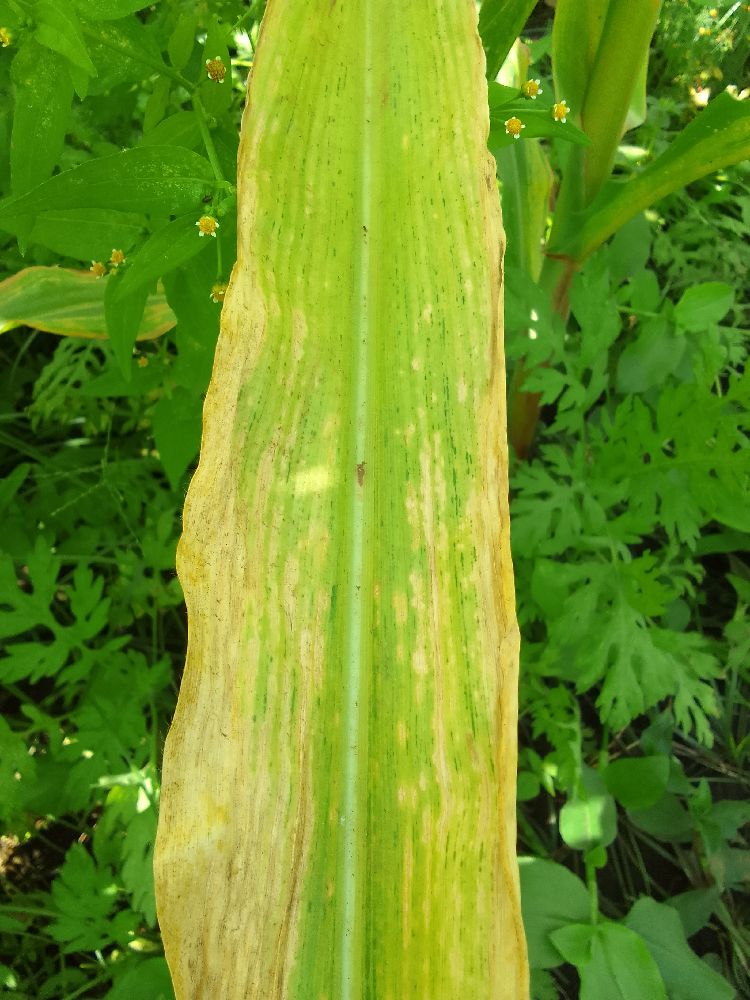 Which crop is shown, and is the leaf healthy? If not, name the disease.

maize, maize lethal necrosis
